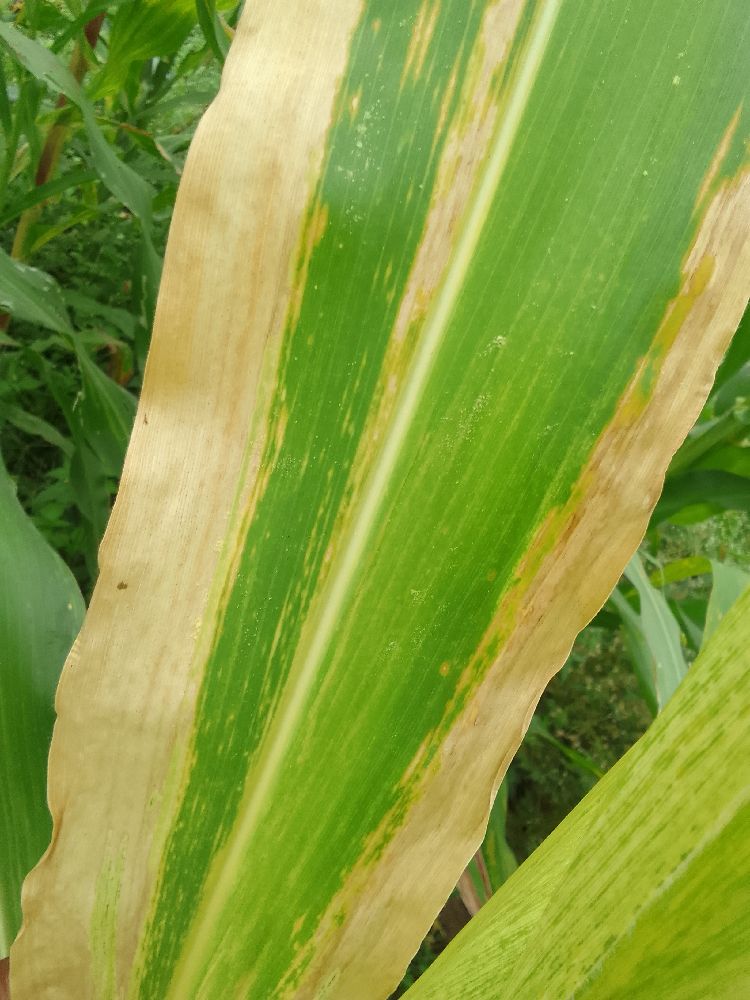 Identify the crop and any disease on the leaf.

maize, maize lethal necrosis
